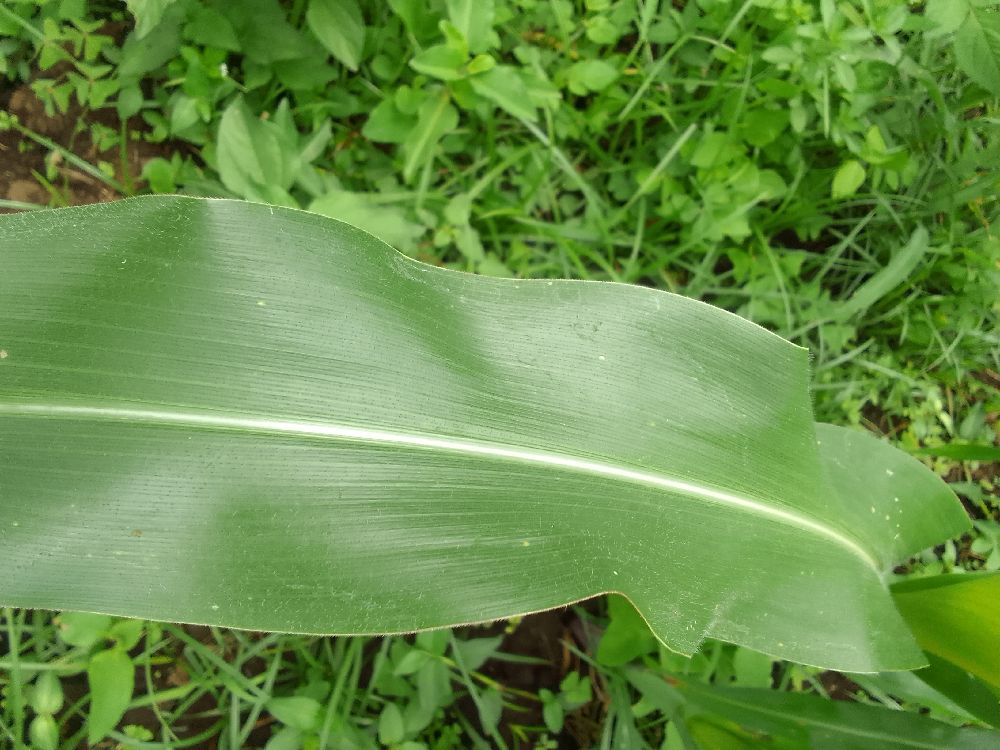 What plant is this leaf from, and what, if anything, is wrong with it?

maize, healthy
